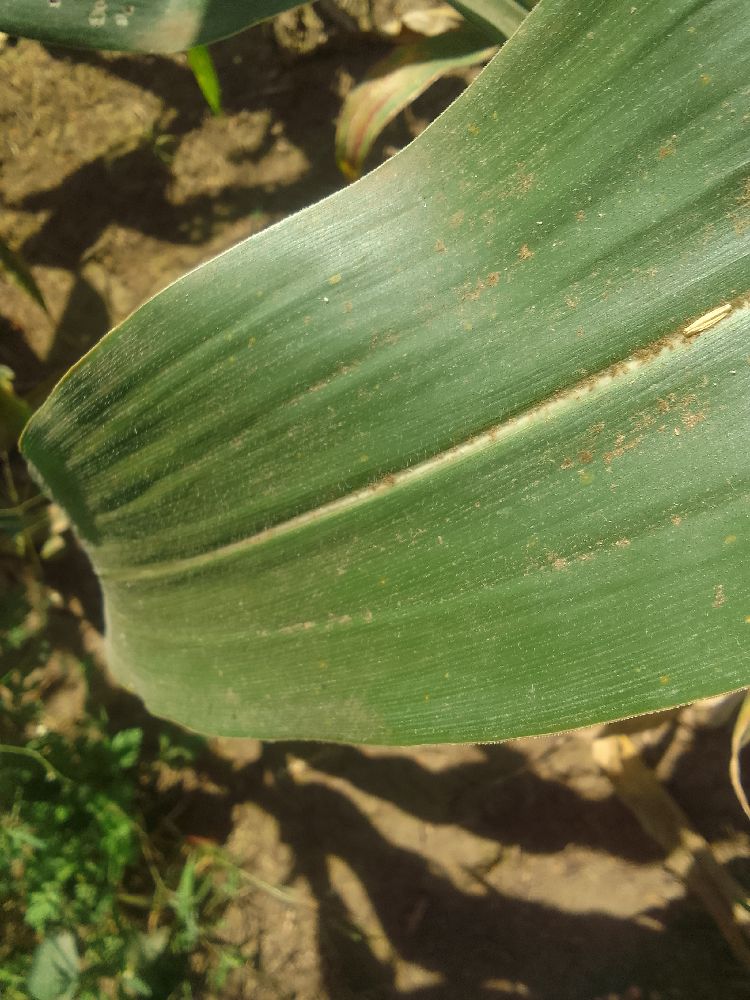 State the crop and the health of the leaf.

maize, healthy
